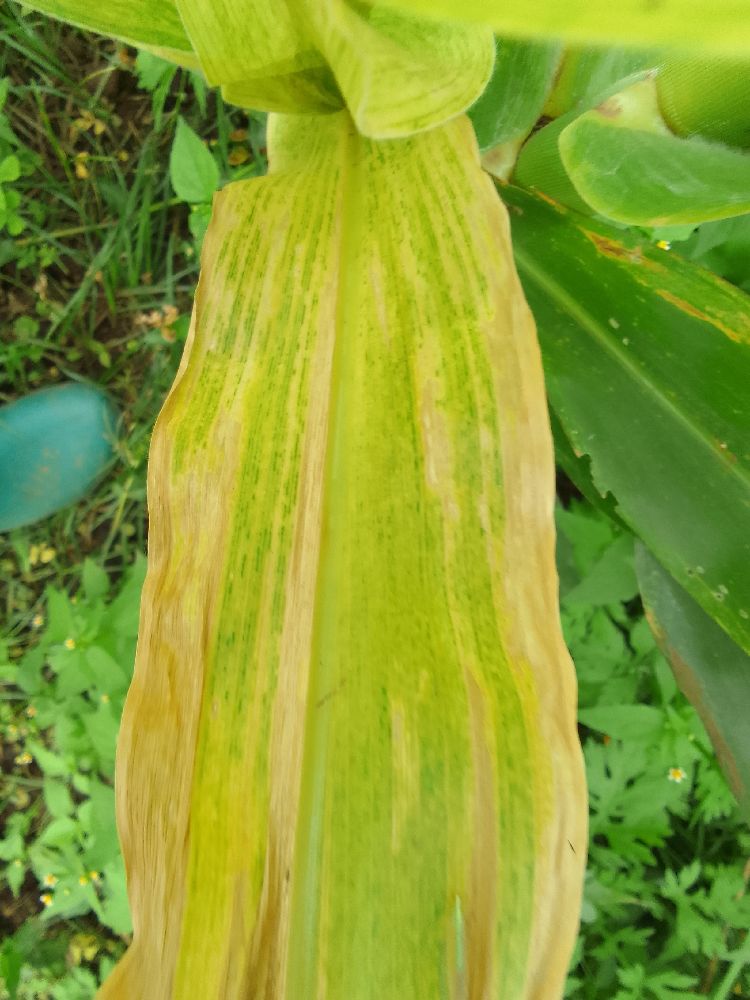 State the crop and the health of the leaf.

maize, maize lethal necrosis
